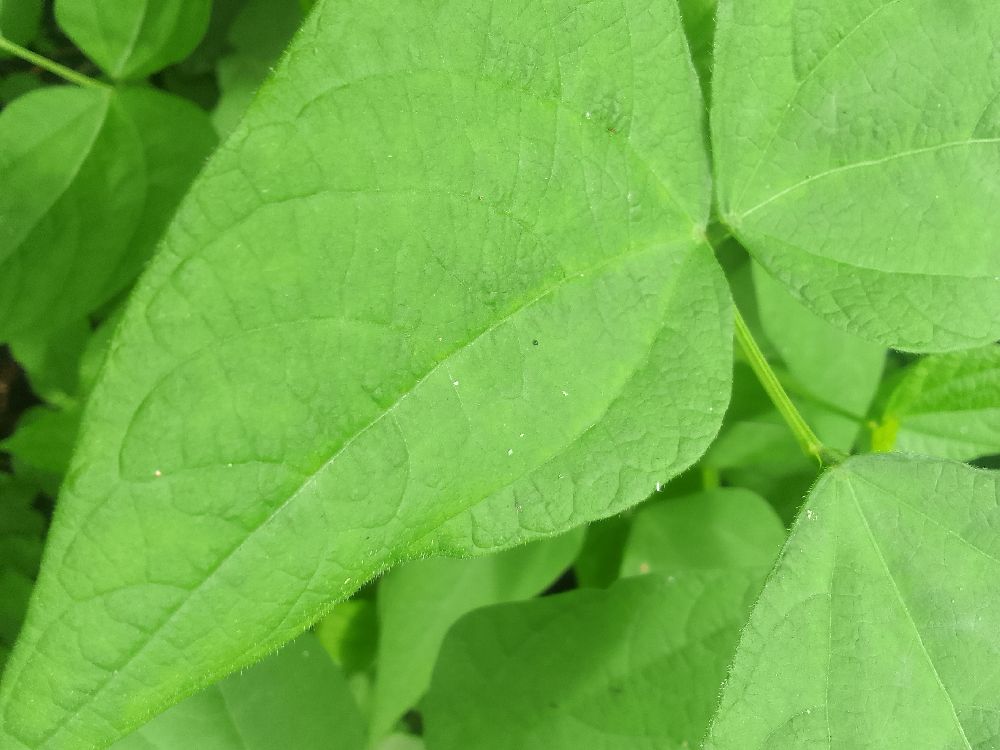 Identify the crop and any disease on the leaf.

common bean, healthy
